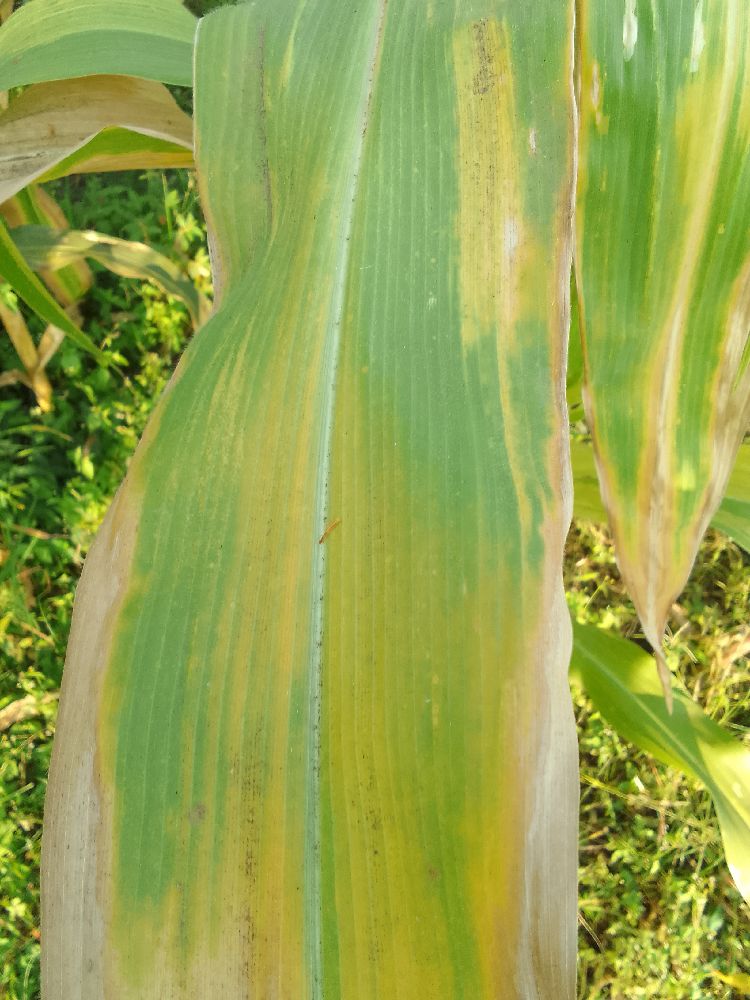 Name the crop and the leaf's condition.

maize, maize lethal necrosis
